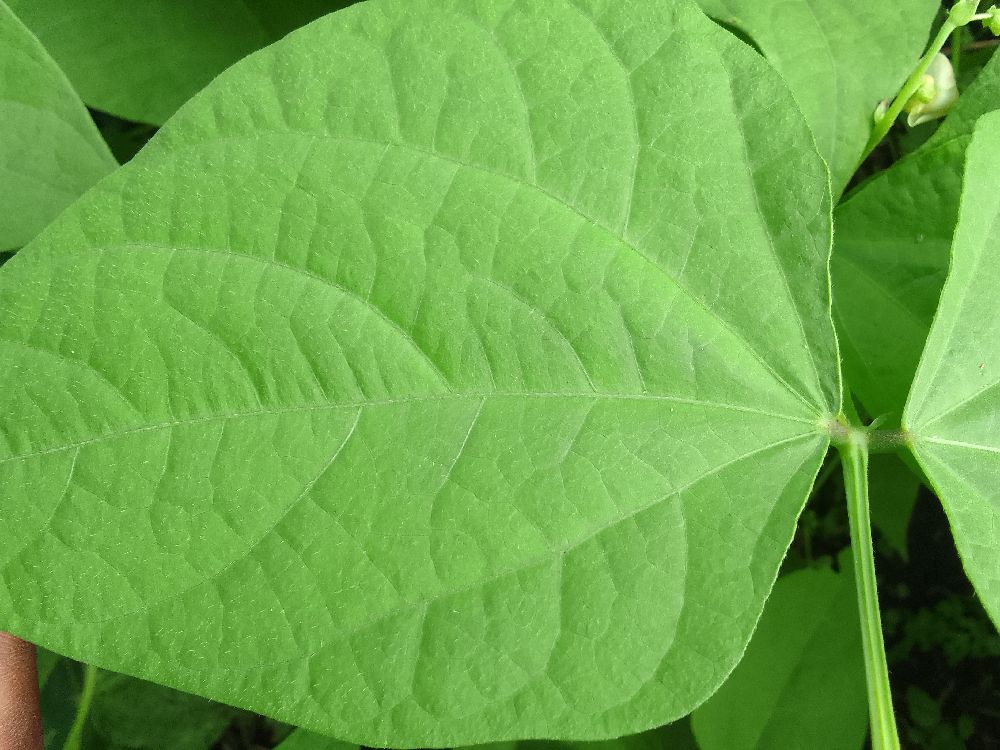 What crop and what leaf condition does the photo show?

common bean, healthy
